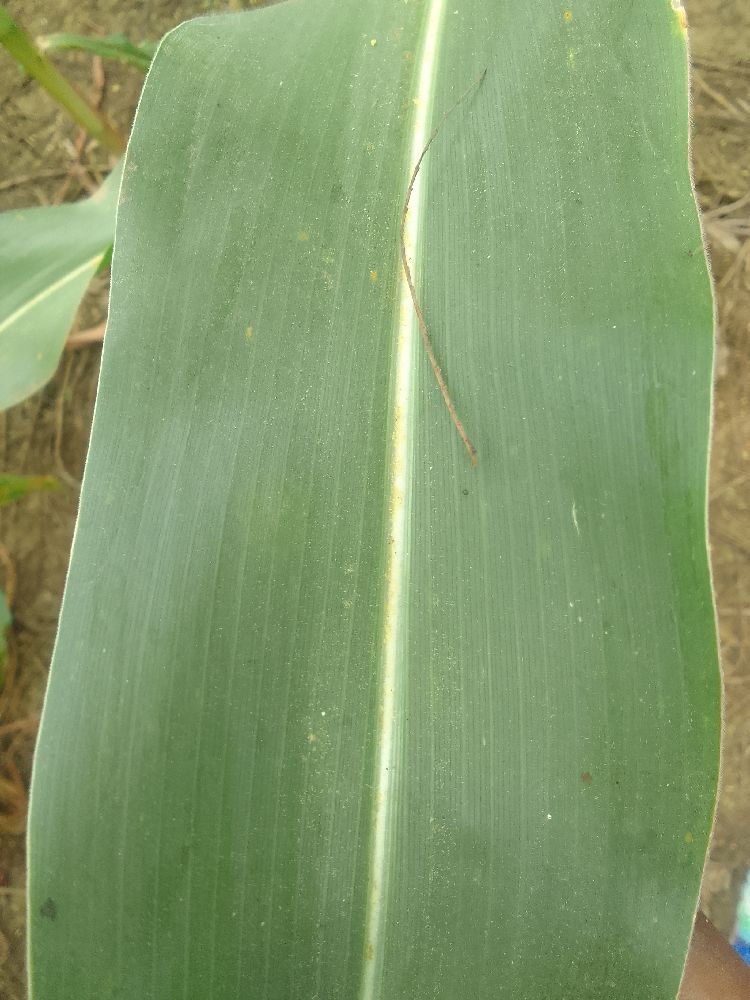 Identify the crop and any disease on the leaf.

maize, healthy
